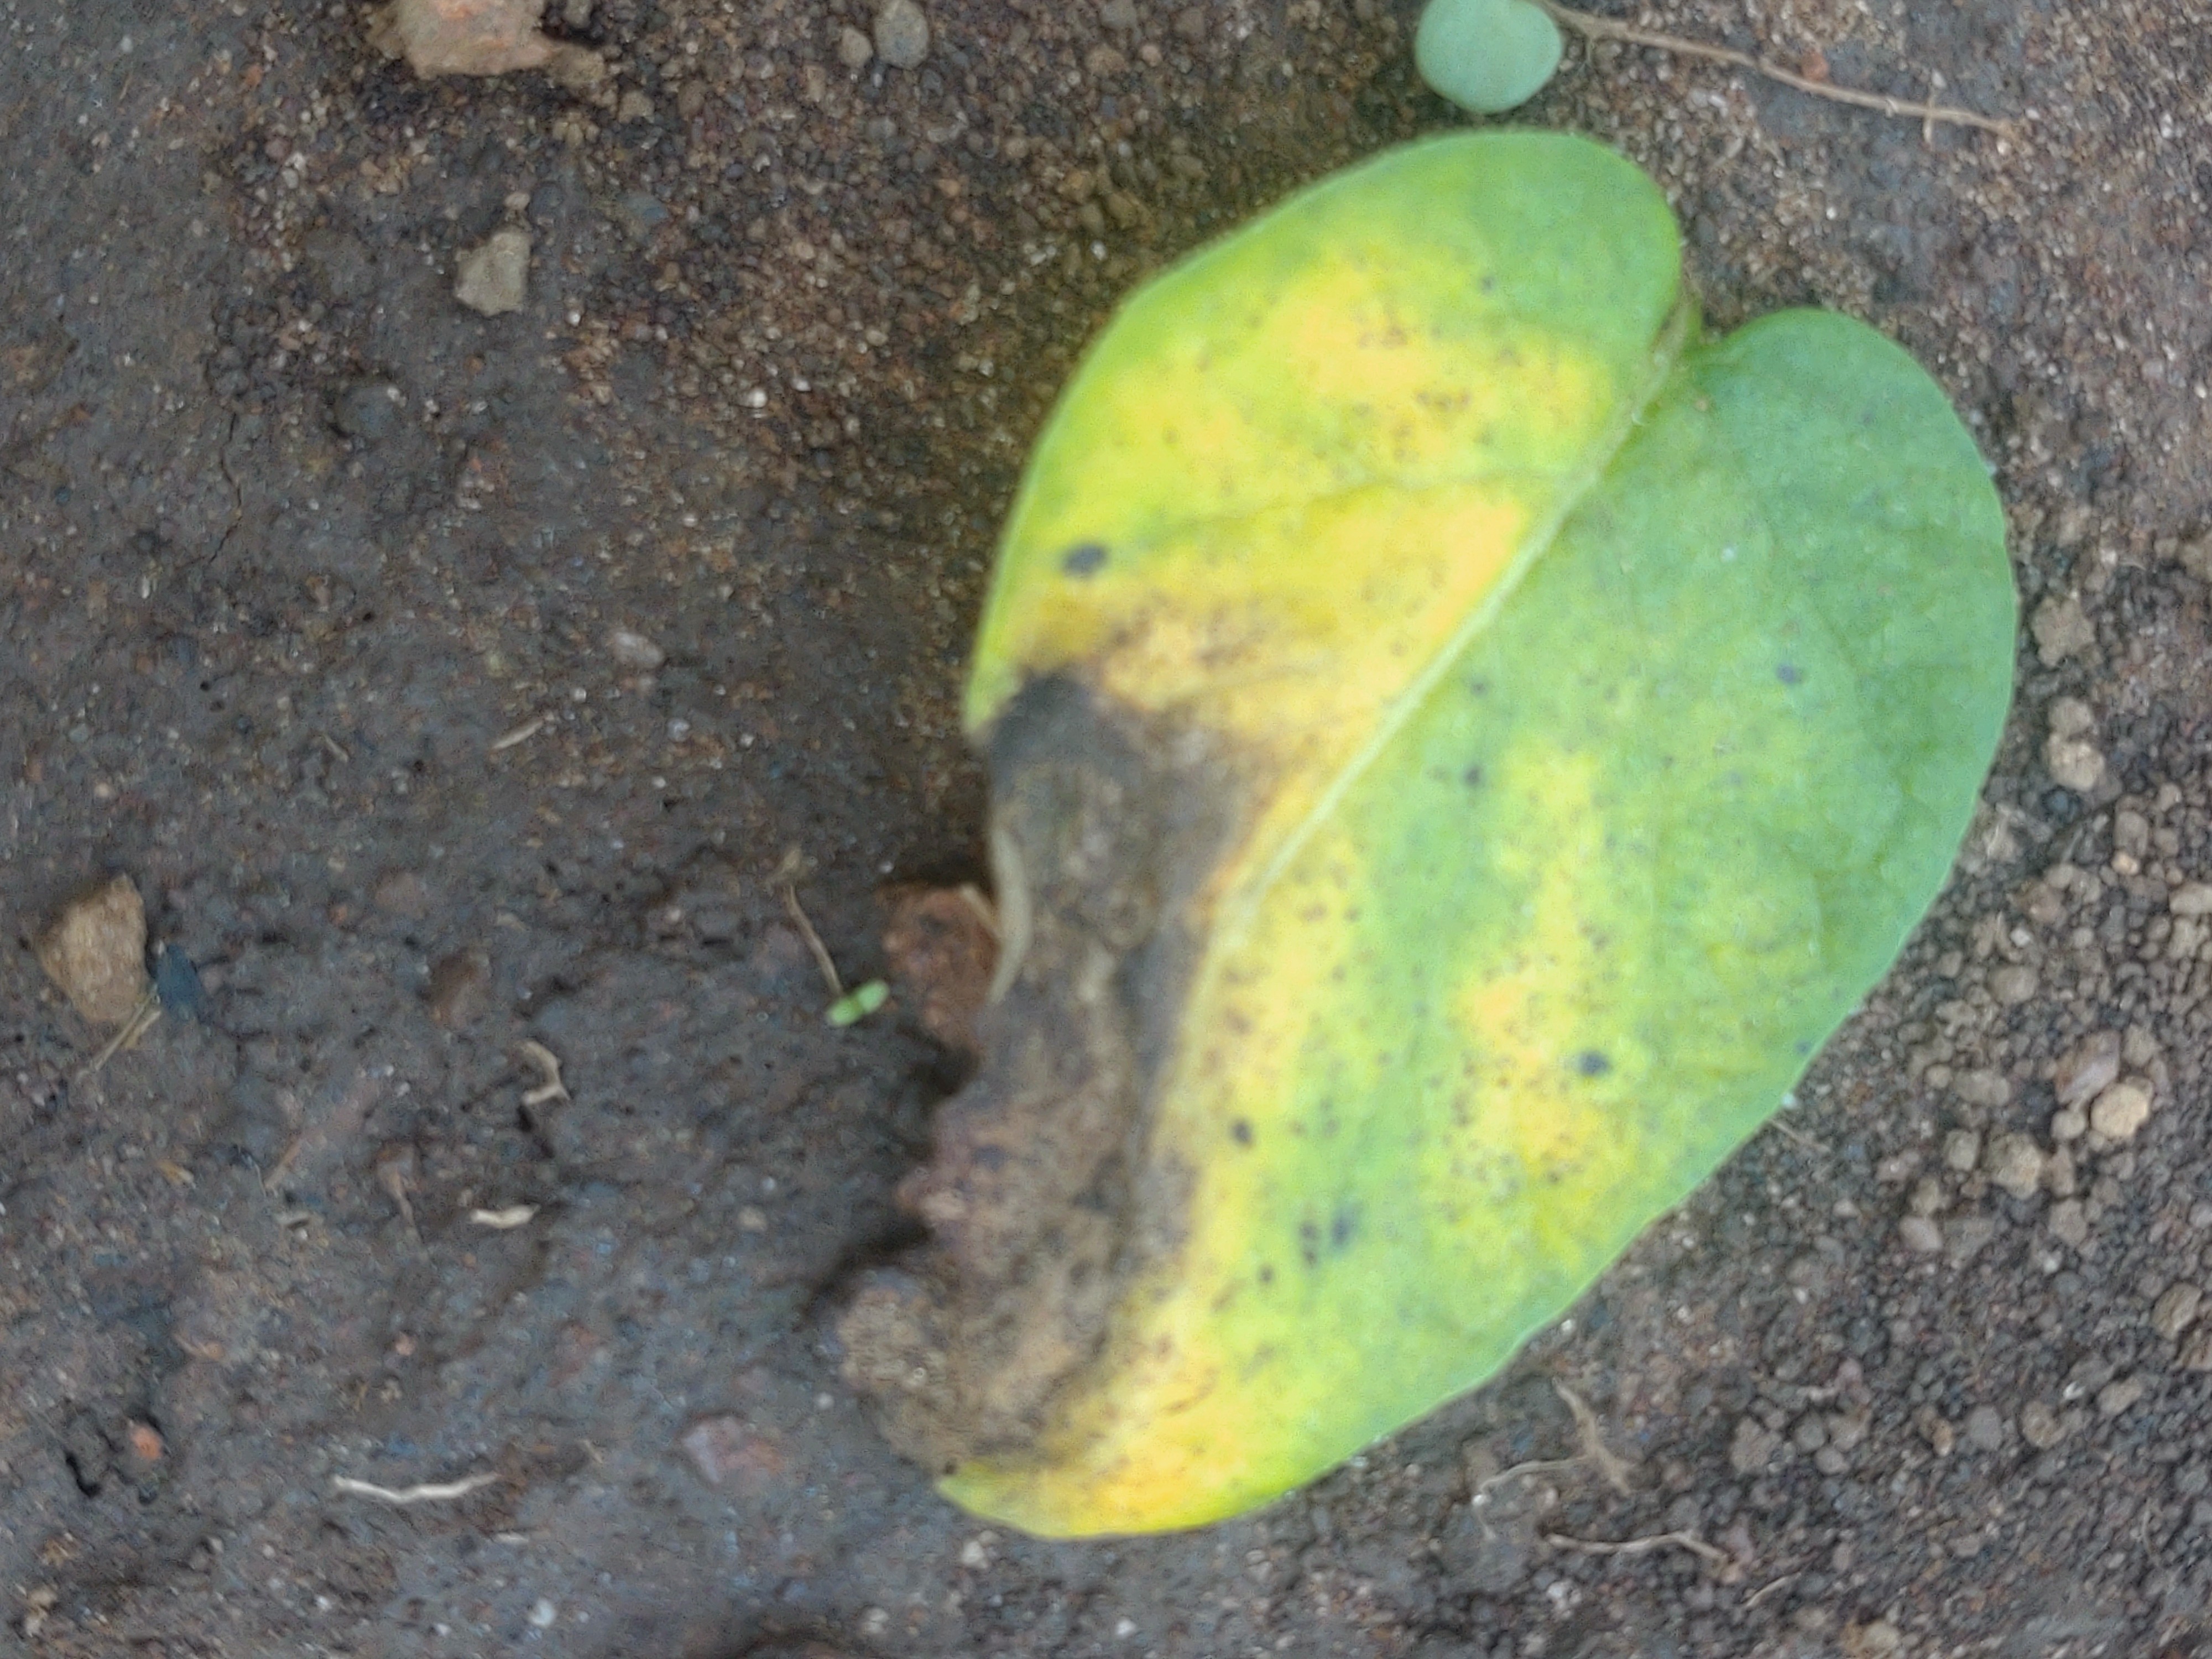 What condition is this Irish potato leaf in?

late blight
